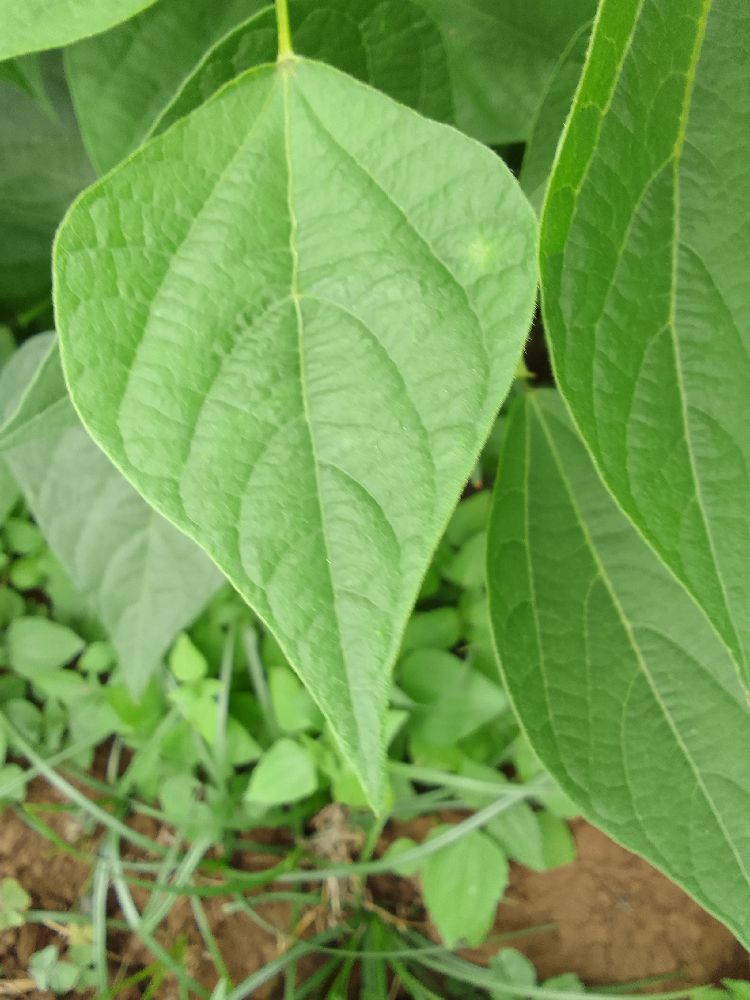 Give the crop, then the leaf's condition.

common bean, healthy
